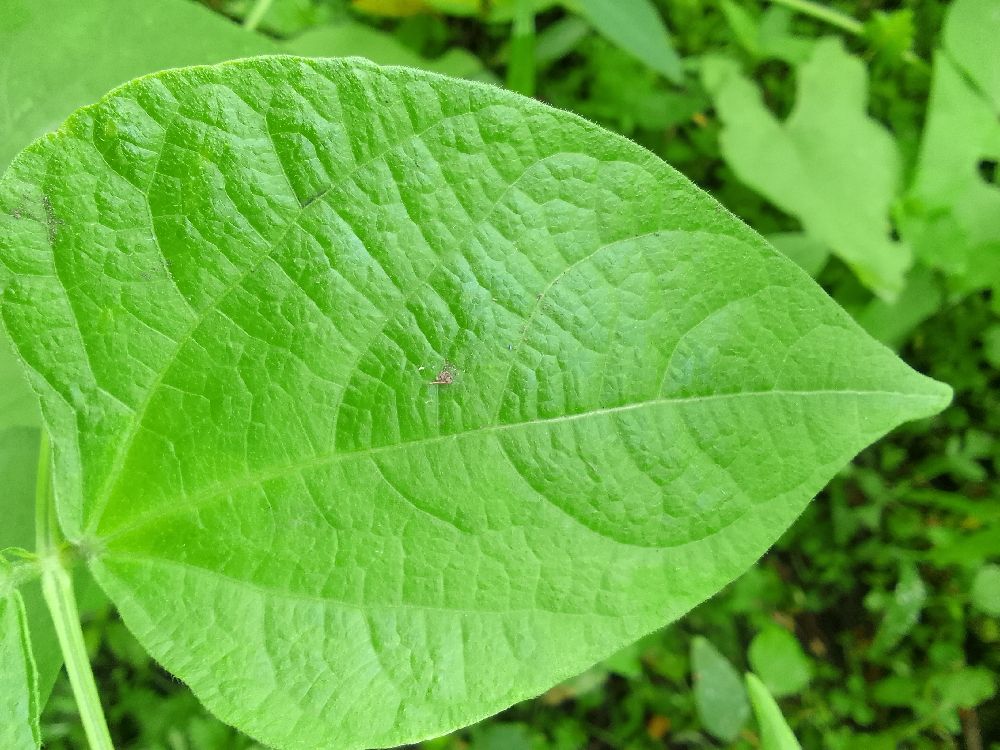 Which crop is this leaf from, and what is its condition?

common bean, healthy
